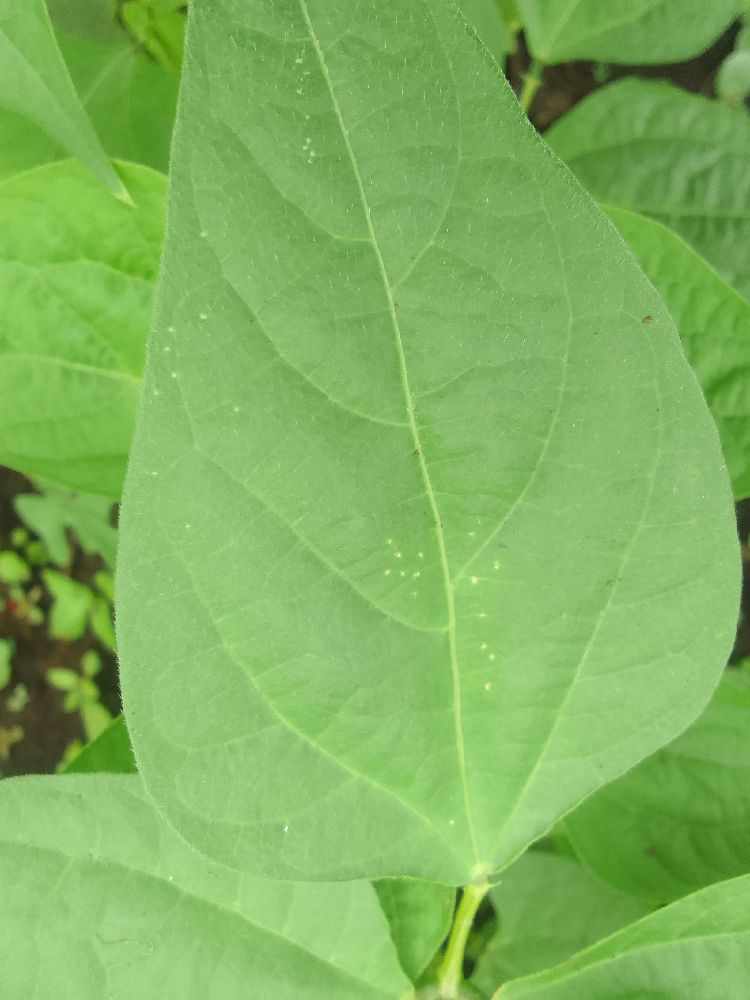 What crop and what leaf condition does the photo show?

common bean, healthy
